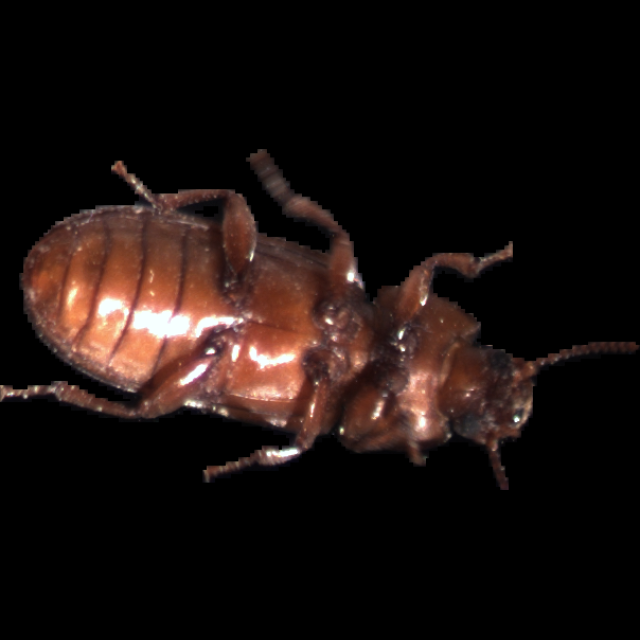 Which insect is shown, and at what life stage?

mealworm beetle
